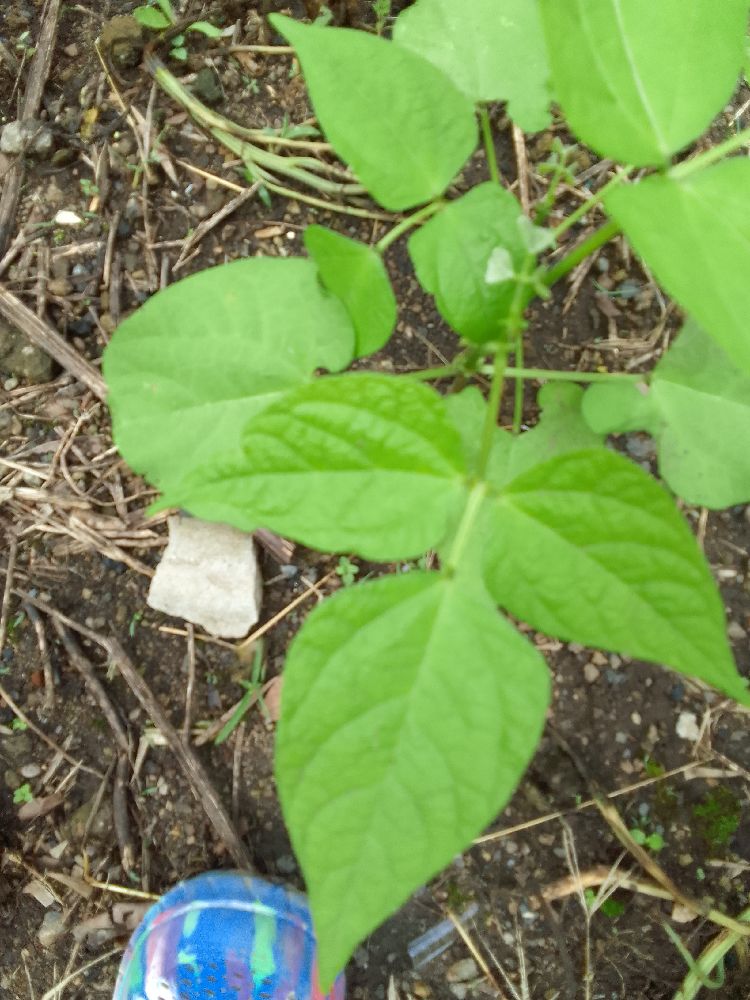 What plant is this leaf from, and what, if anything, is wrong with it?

common bean, healthy
